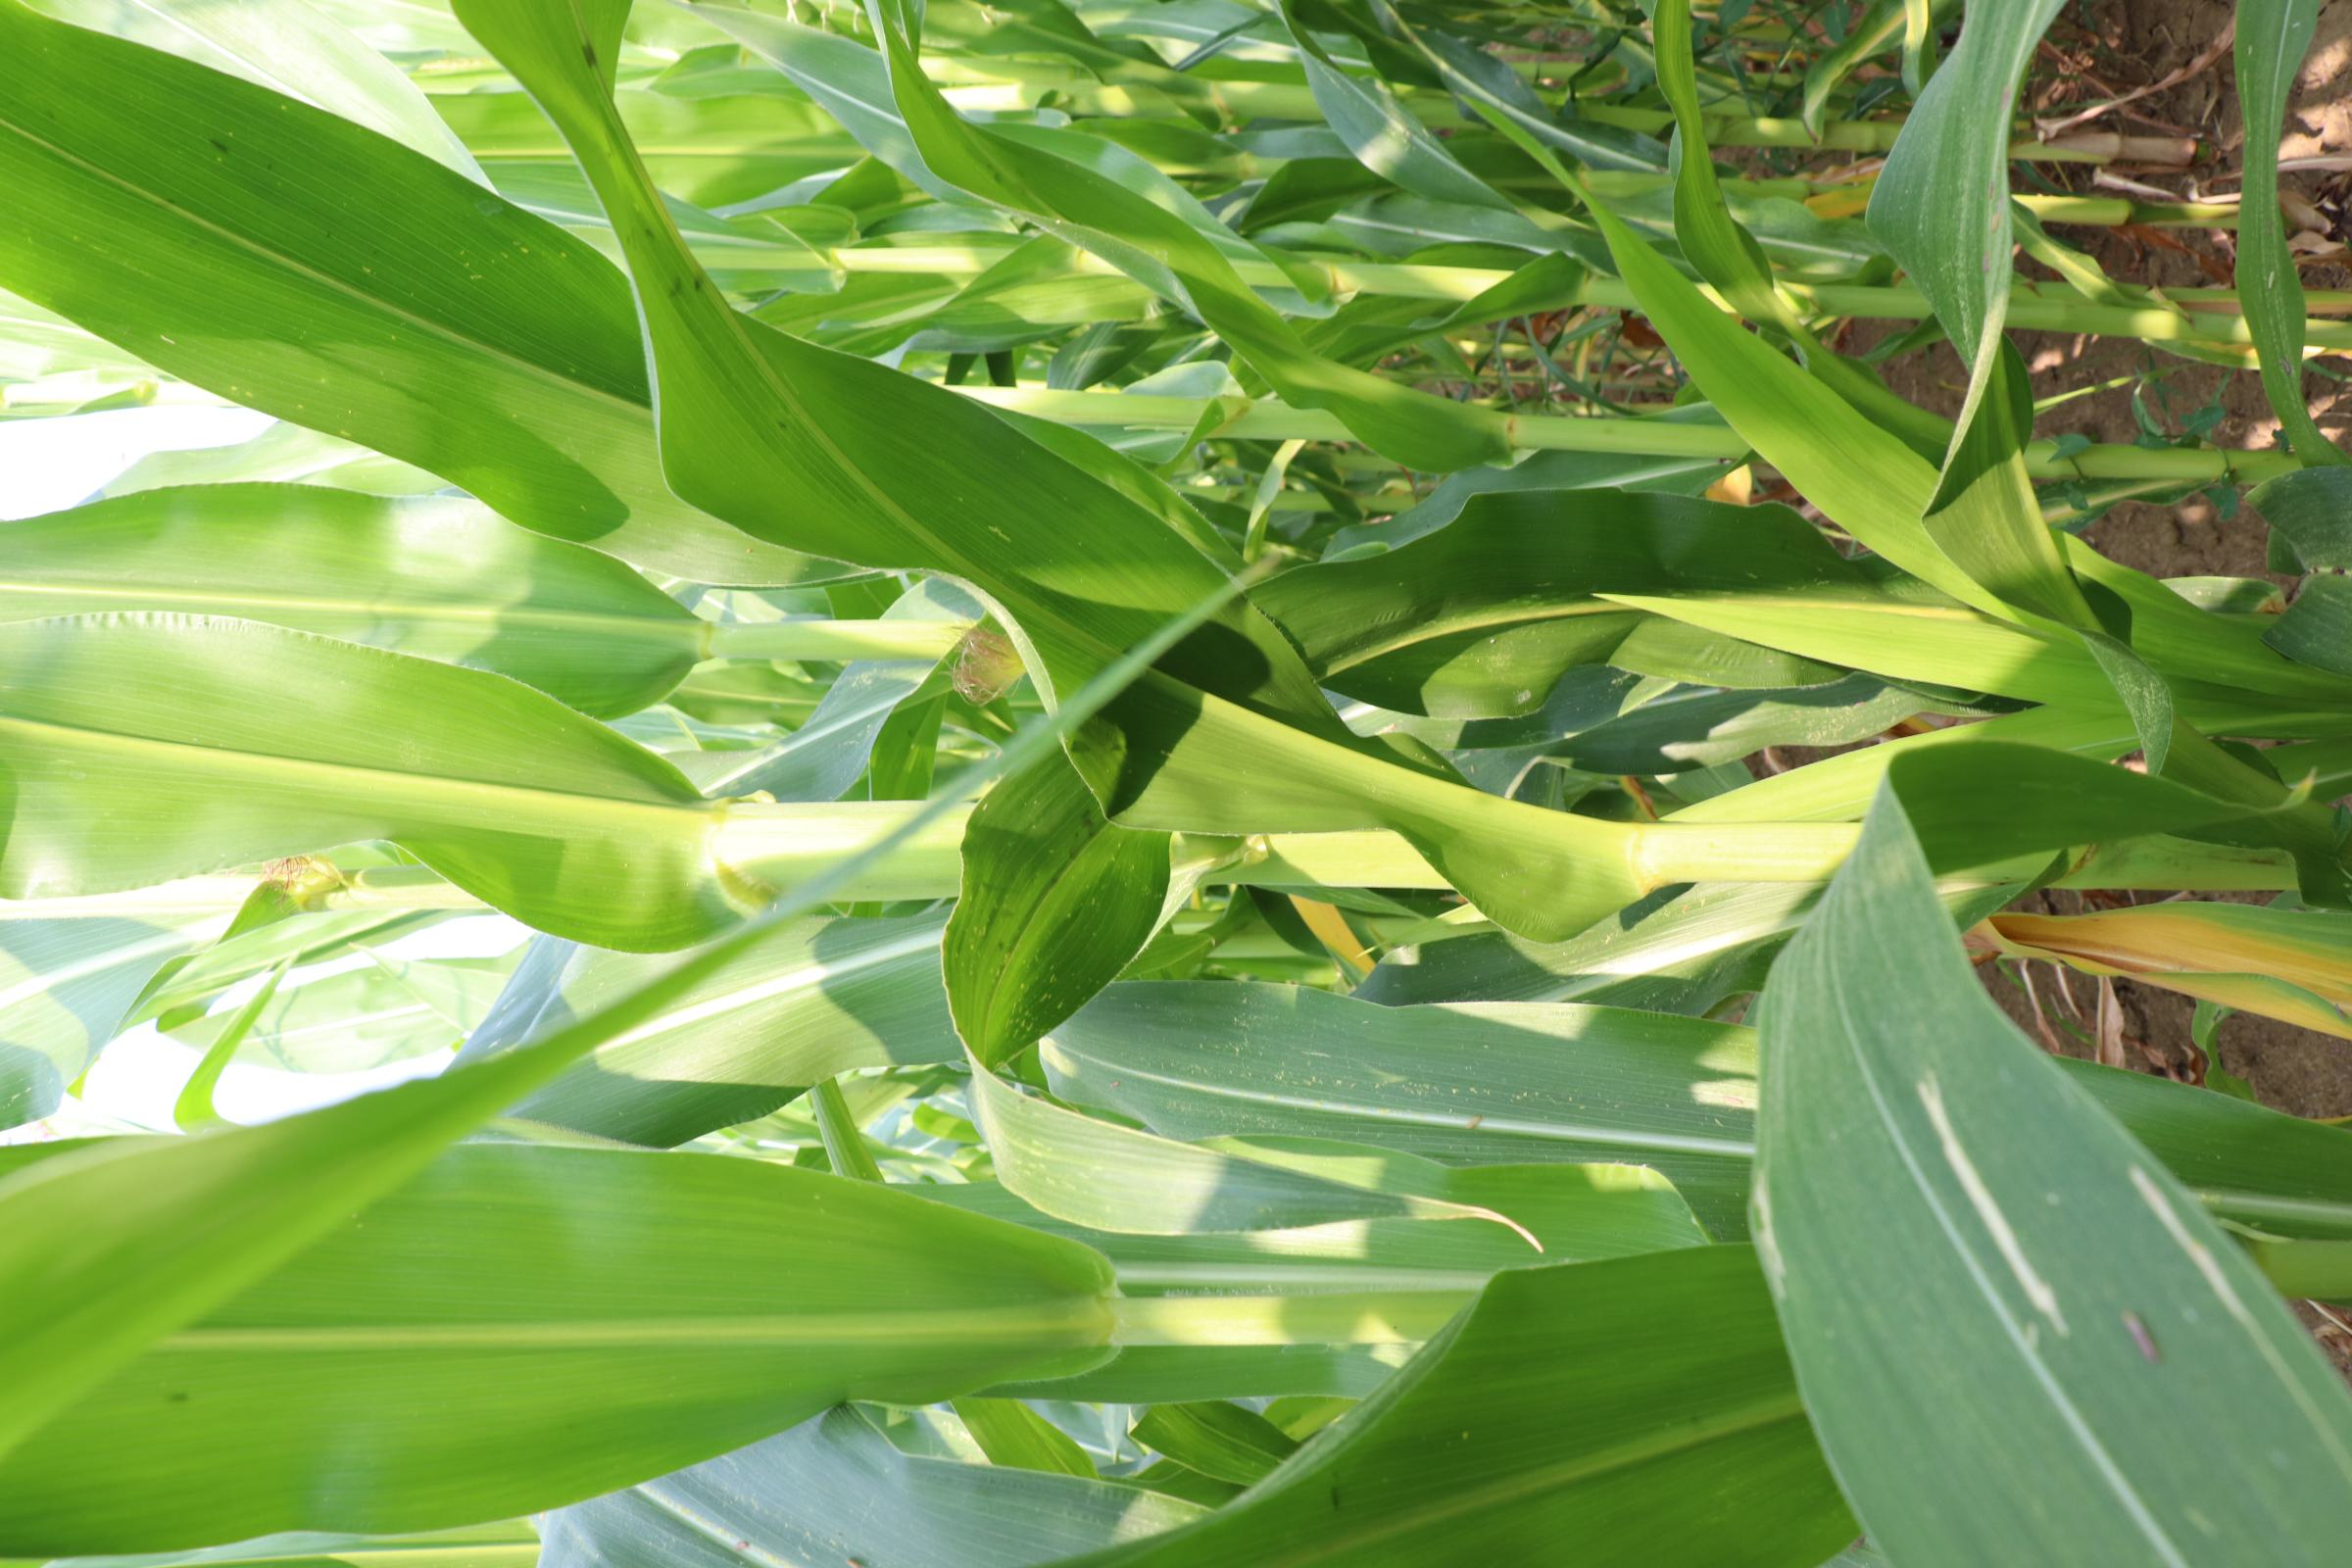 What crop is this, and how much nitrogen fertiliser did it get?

maize, no added nitrogen
